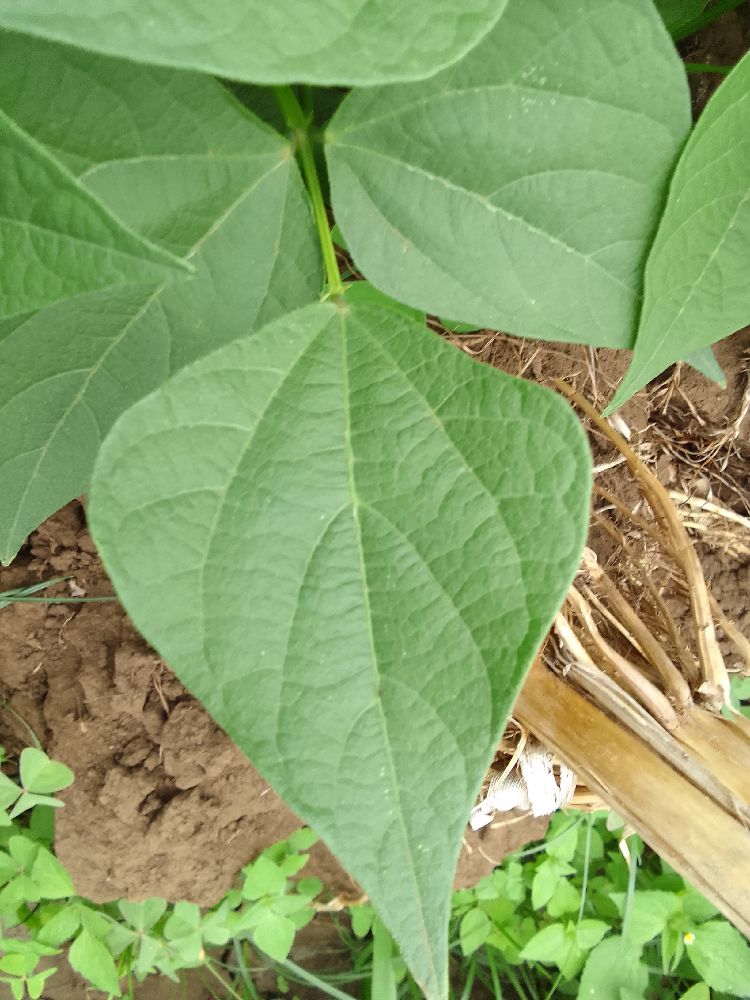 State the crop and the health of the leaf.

common bean, healthy
